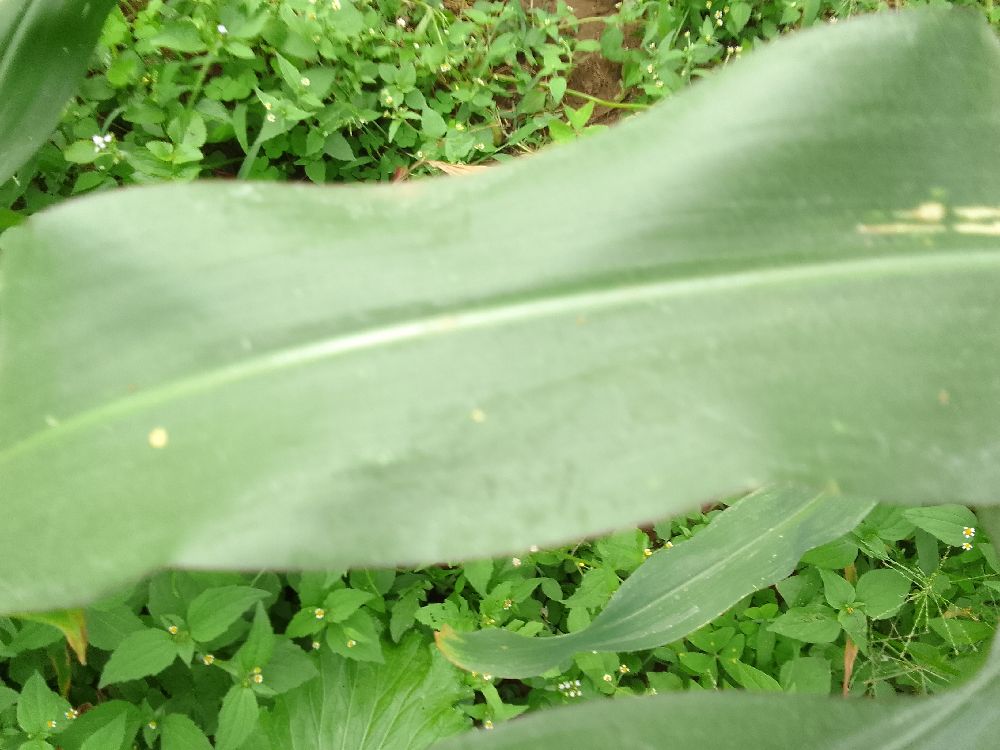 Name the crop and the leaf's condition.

maize, healthy
